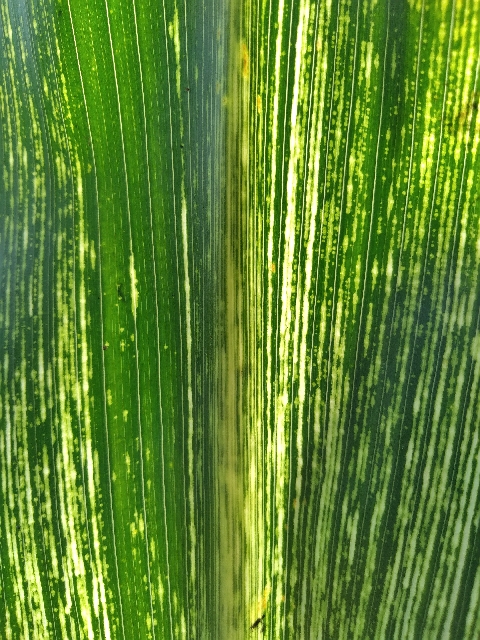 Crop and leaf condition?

maize, maize streak virus
